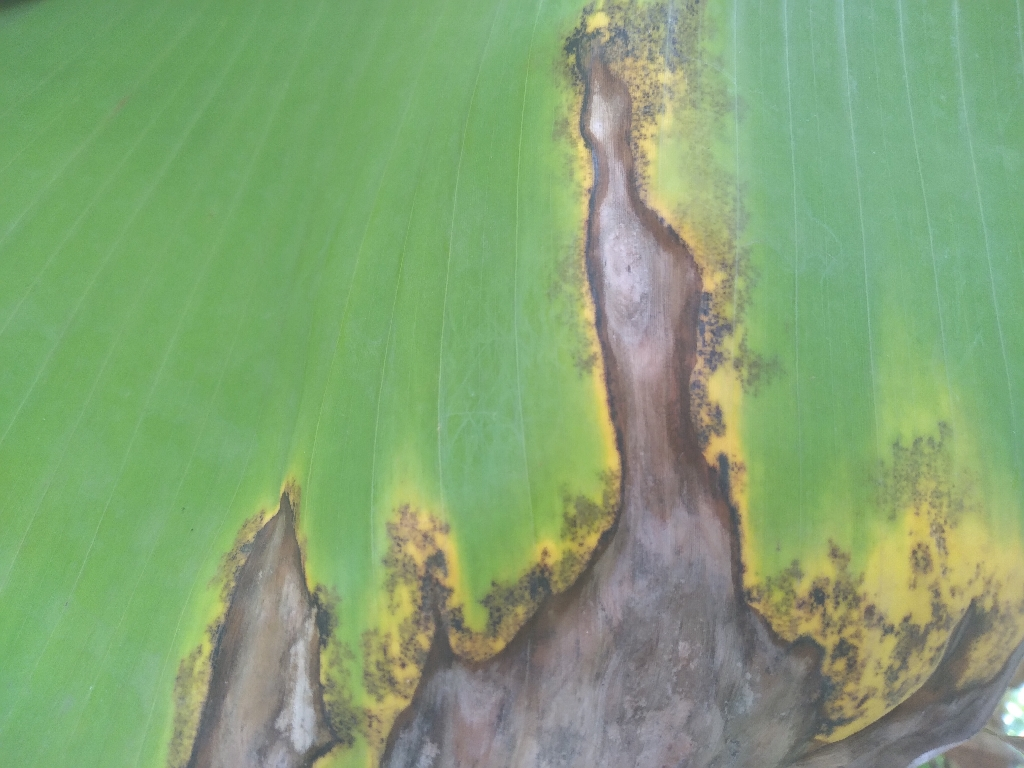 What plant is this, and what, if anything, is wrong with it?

banana, black sigatoka
